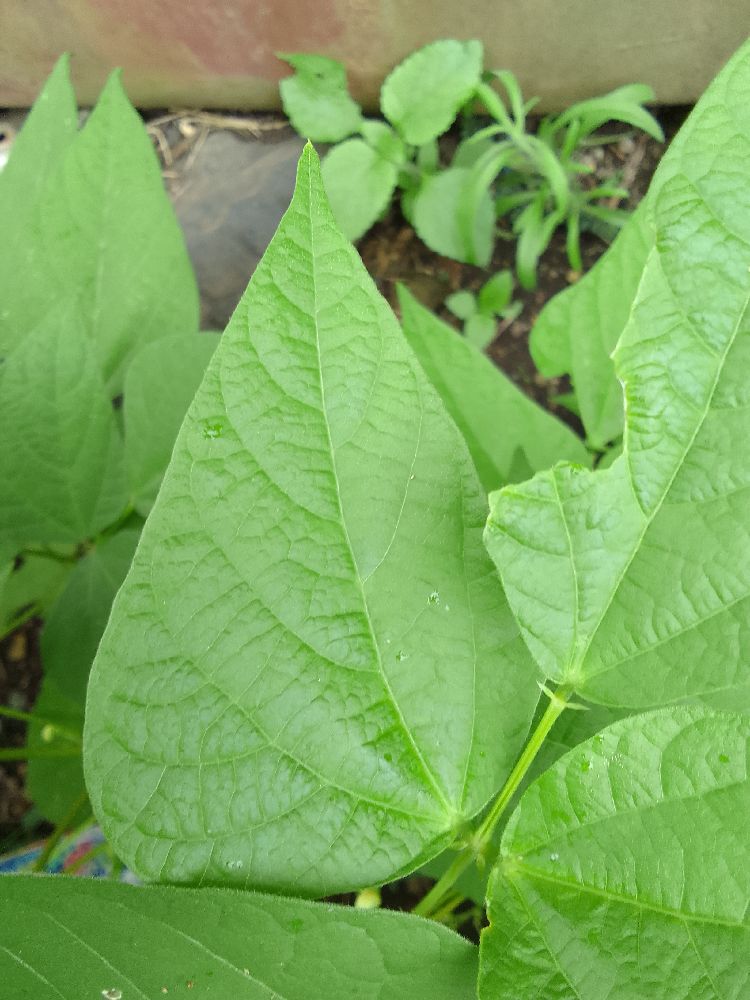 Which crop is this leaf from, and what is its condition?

common bean, healthy
